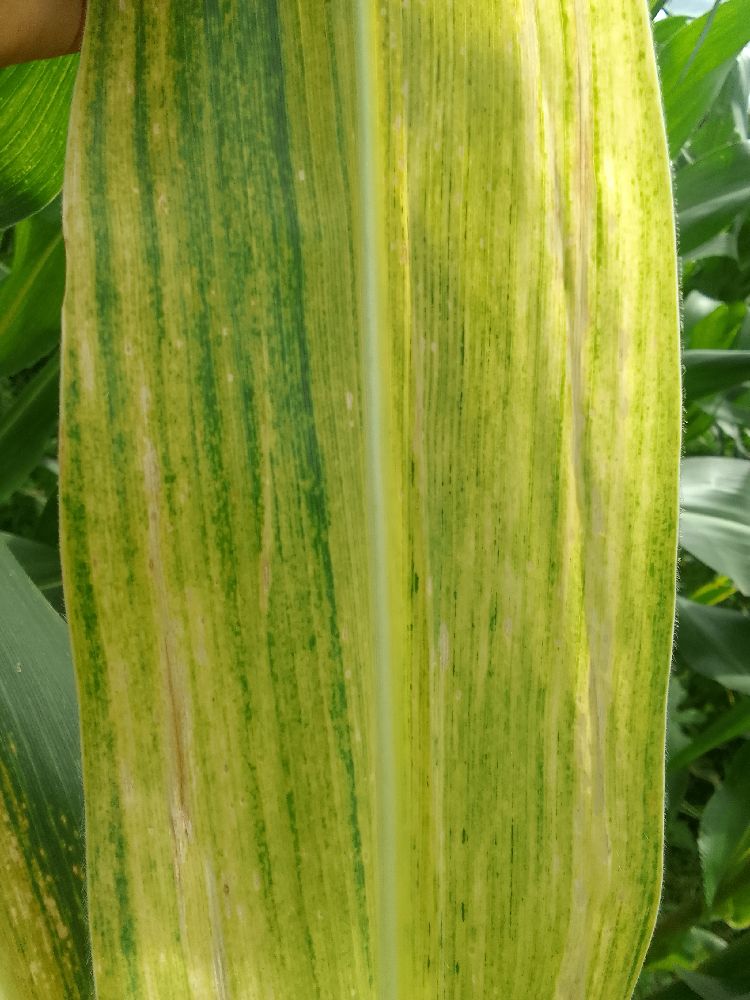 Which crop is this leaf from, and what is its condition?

maize, maize lethal necrosis
